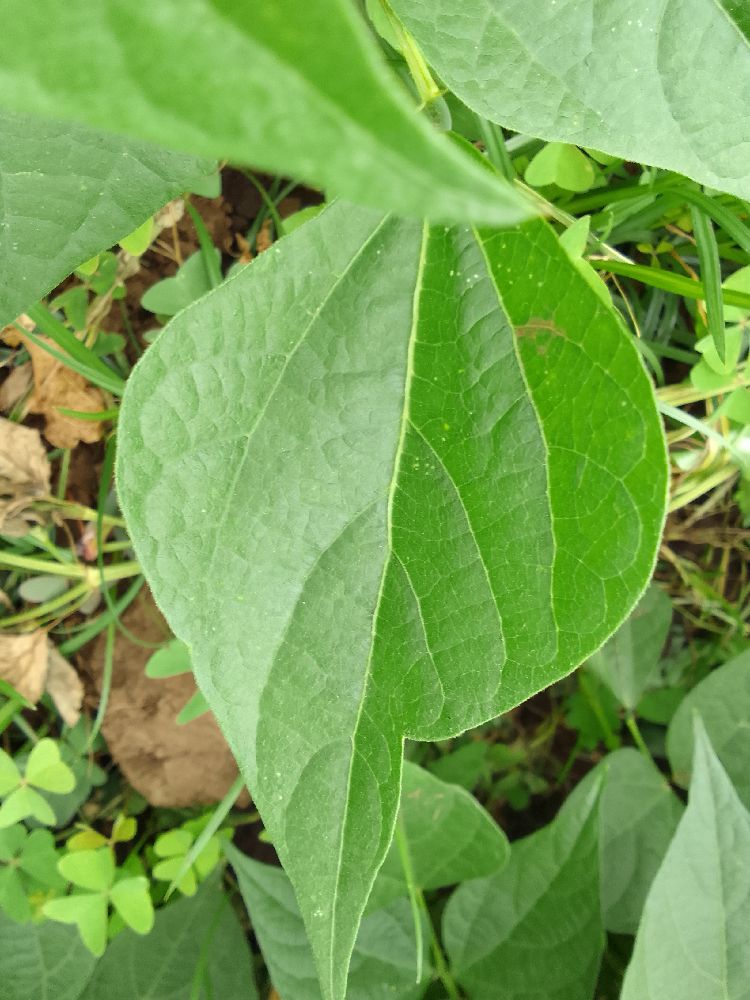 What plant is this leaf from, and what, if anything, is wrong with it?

common bean, healthy
